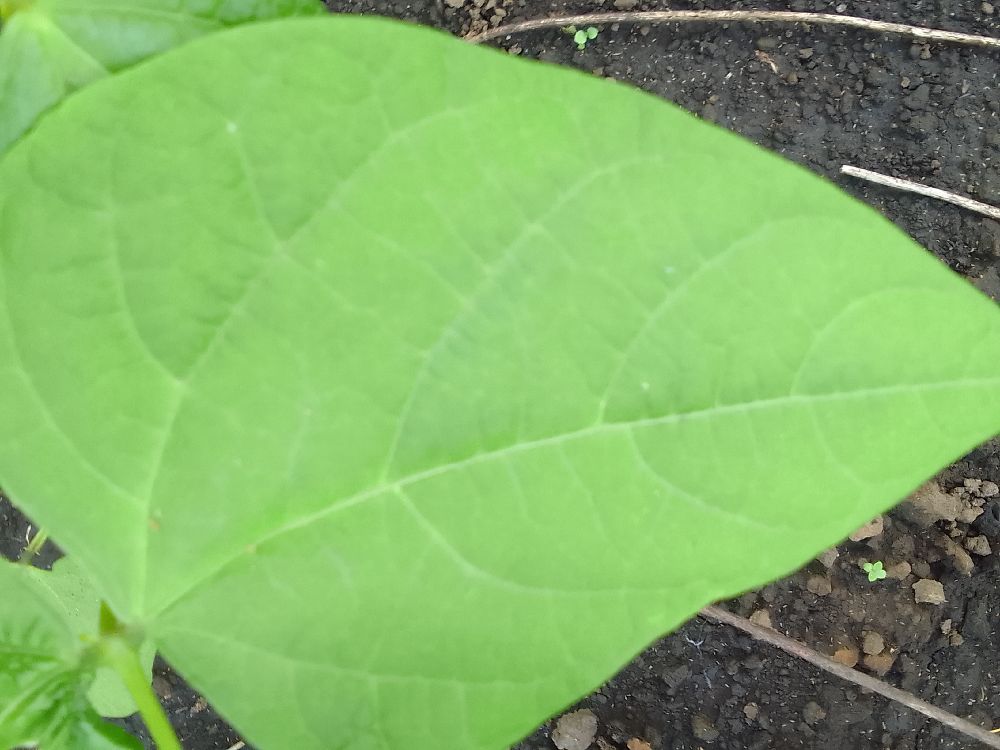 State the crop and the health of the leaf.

common bean, healthy
